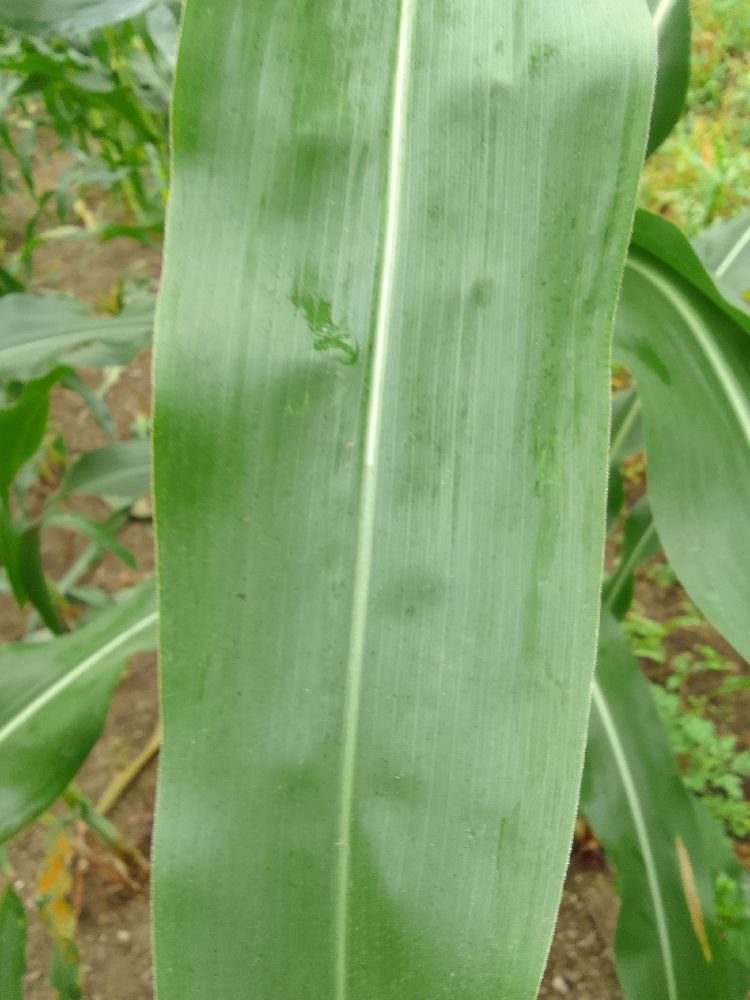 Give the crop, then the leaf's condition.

maize, healthy
